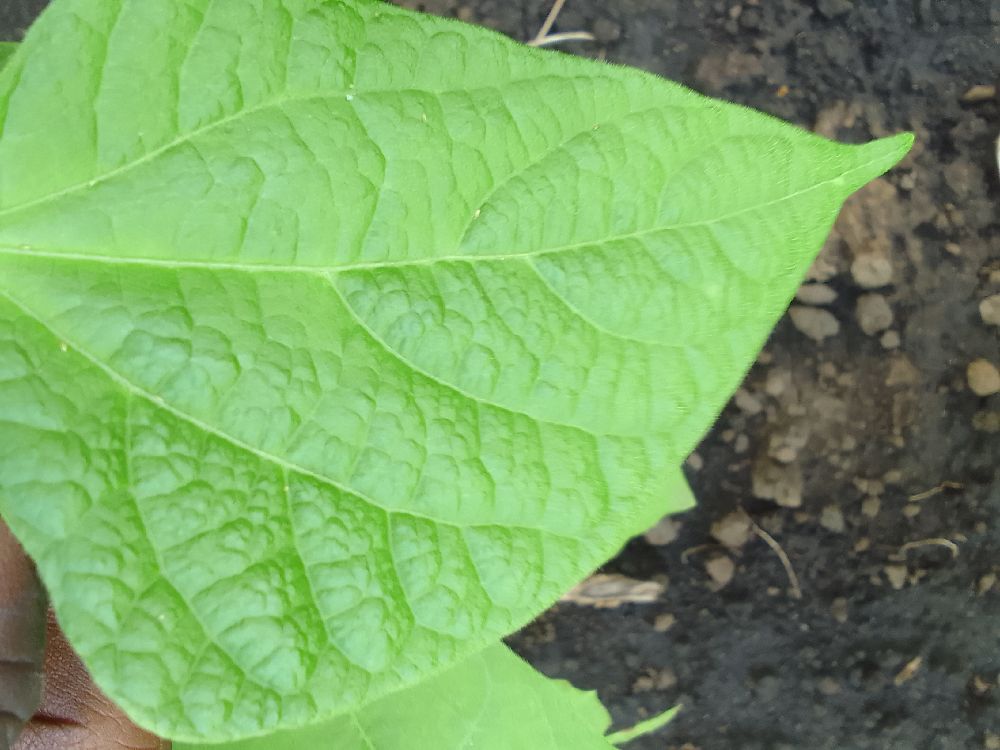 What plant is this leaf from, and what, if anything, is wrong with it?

common bean, healthy
